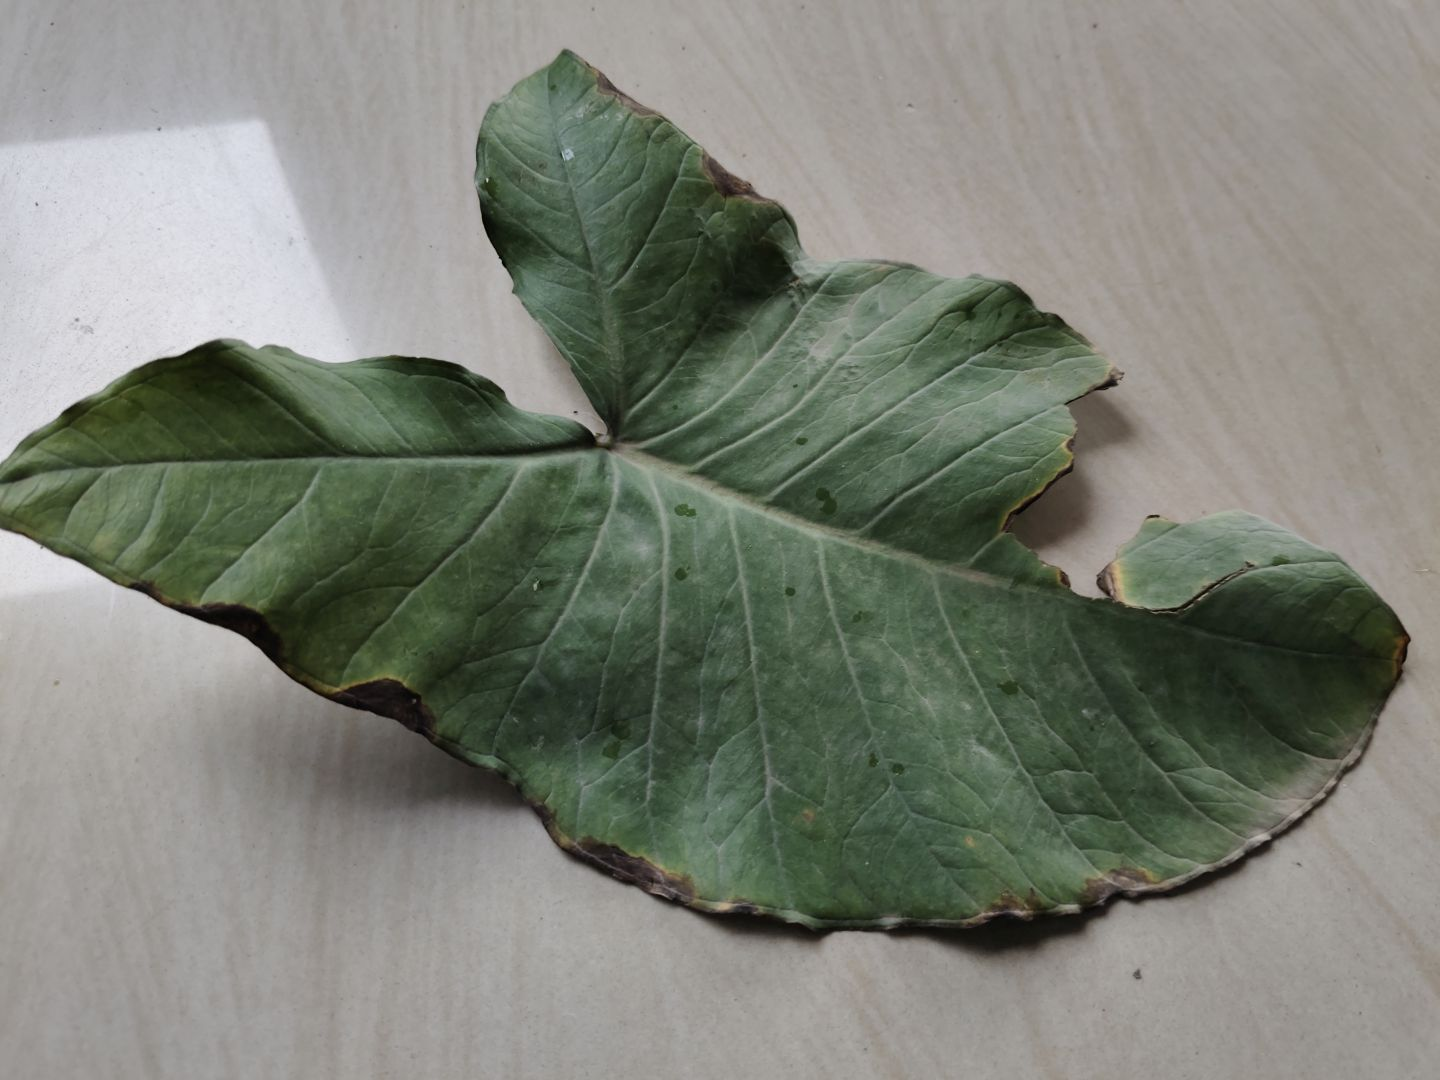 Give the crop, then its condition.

taro, leaf blight
